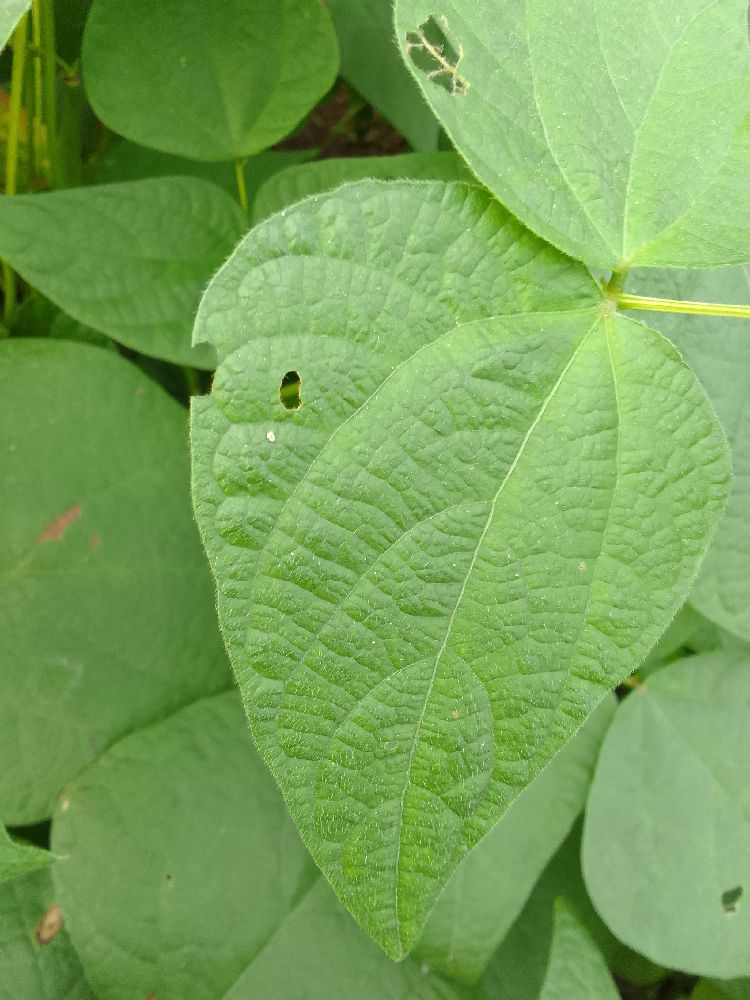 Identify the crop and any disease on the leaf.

common bean, healthy
